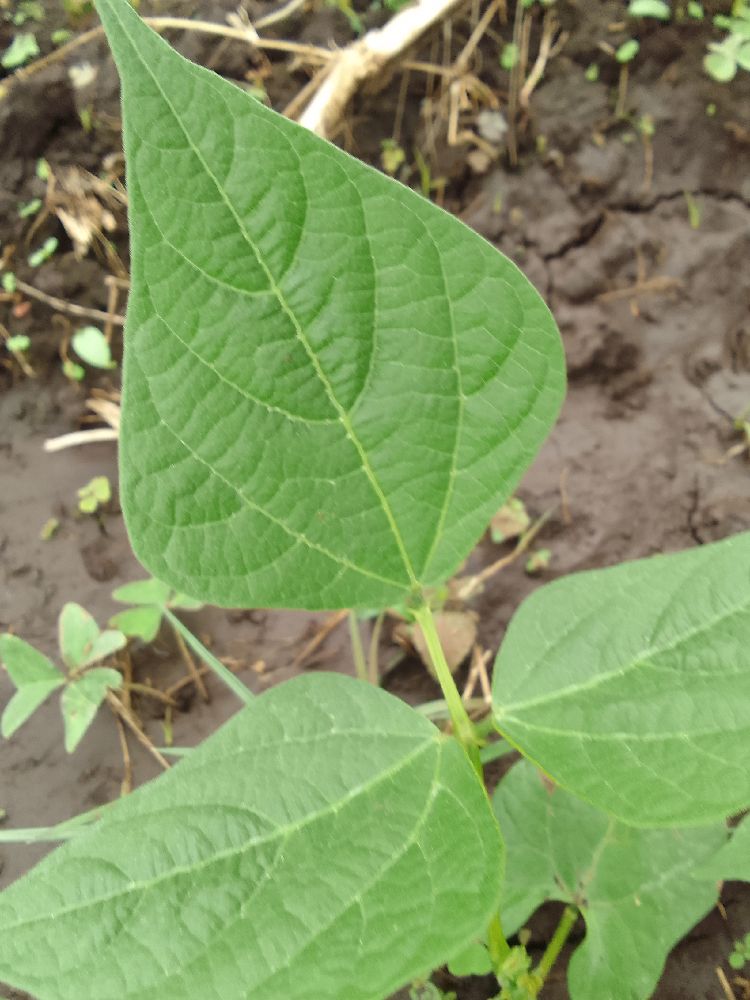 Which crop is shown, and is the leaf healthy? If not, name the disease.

common bean, healthy
